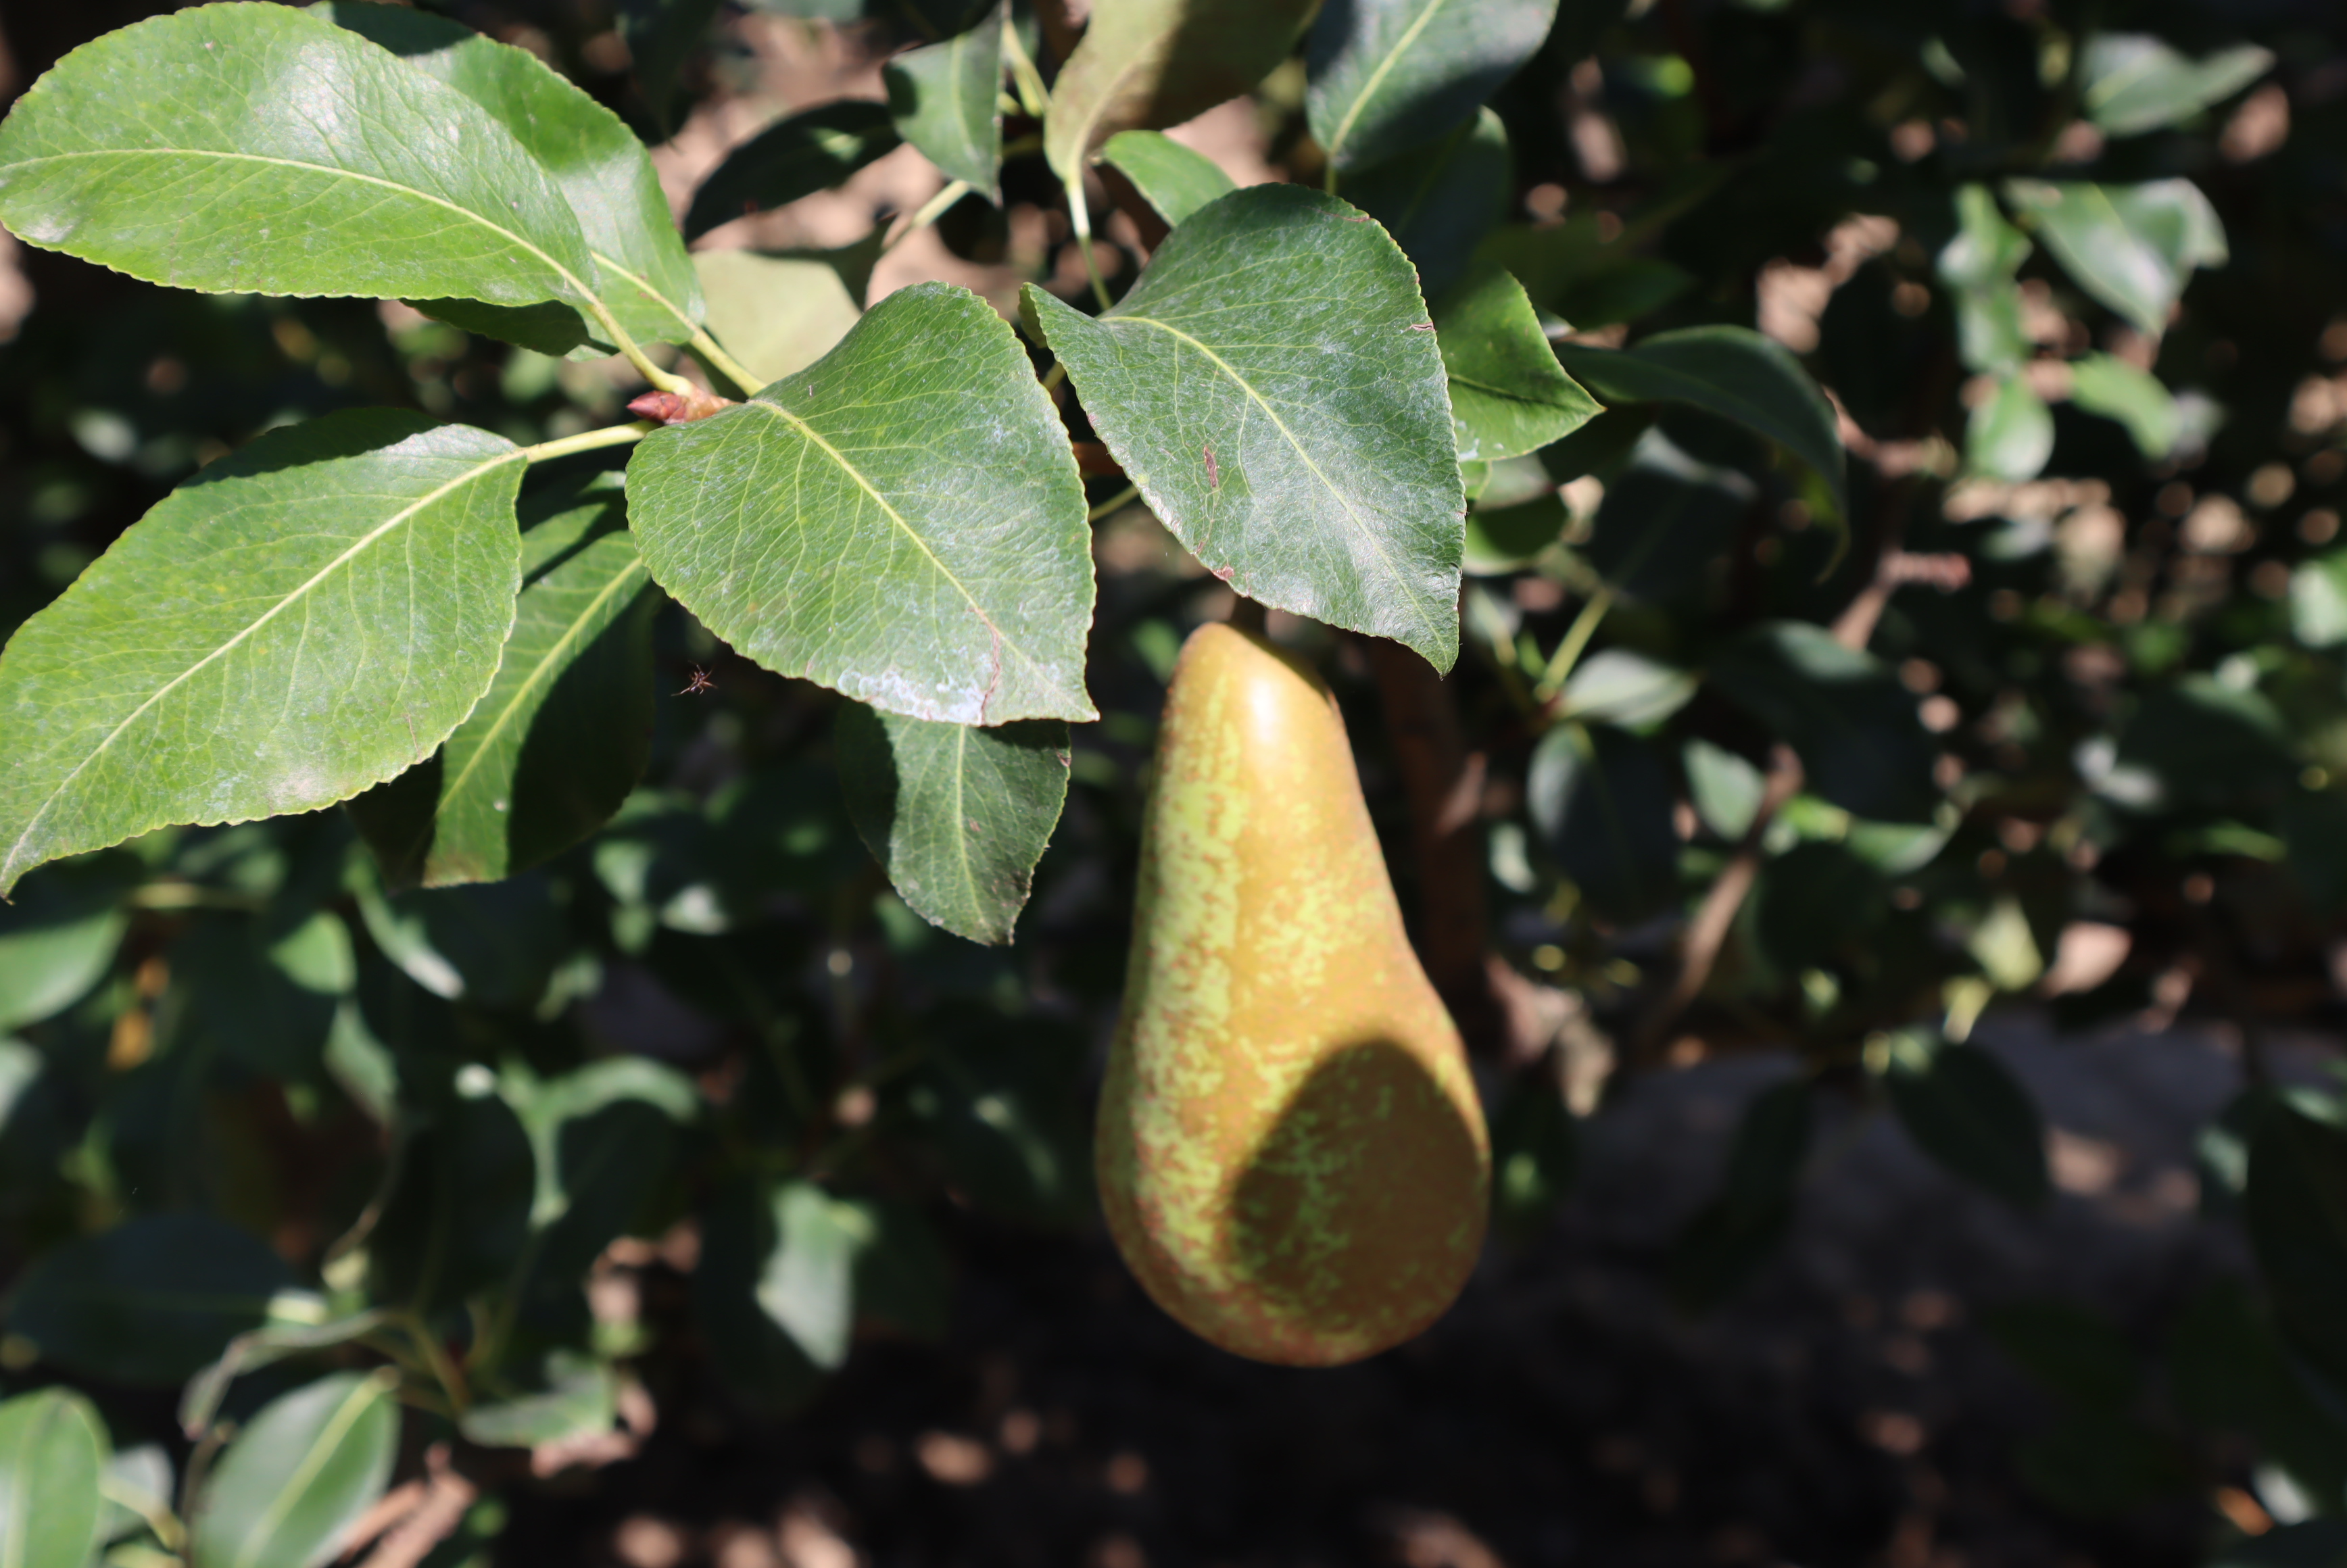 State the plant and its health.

pear, mechanical damage
